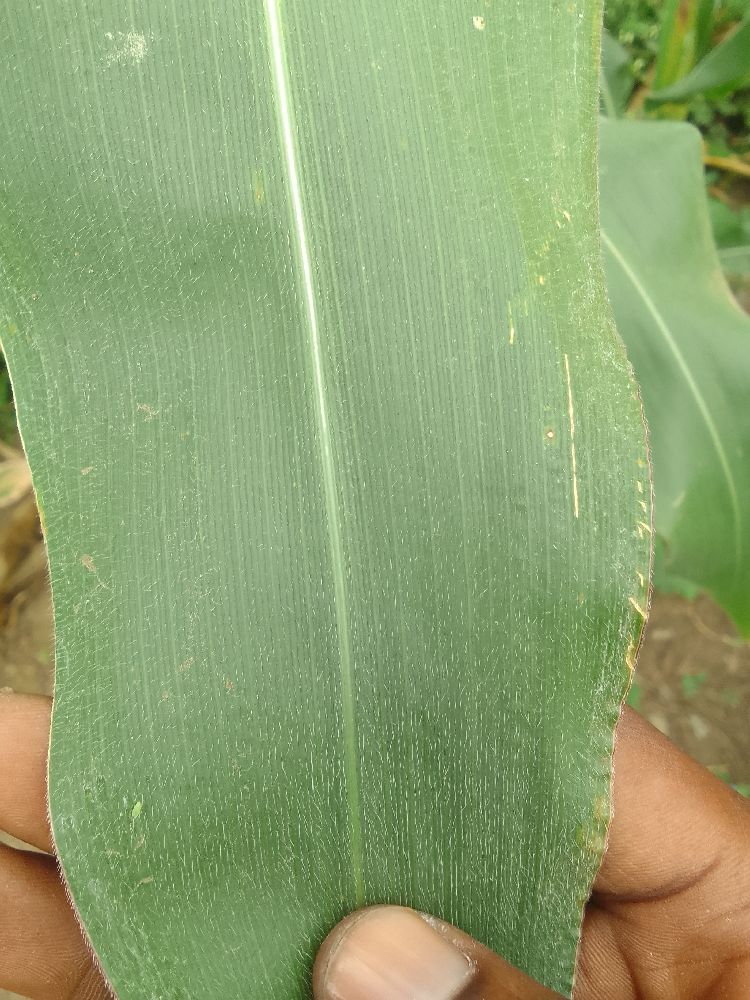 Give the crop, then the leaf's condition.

maize, healthy
